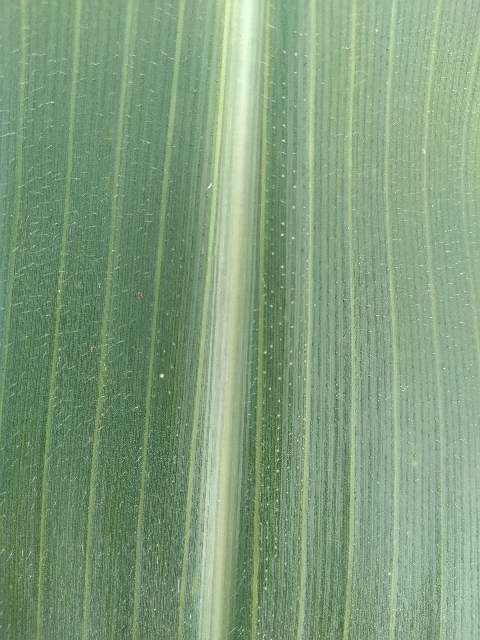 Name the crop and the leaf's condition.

maize, healthy
